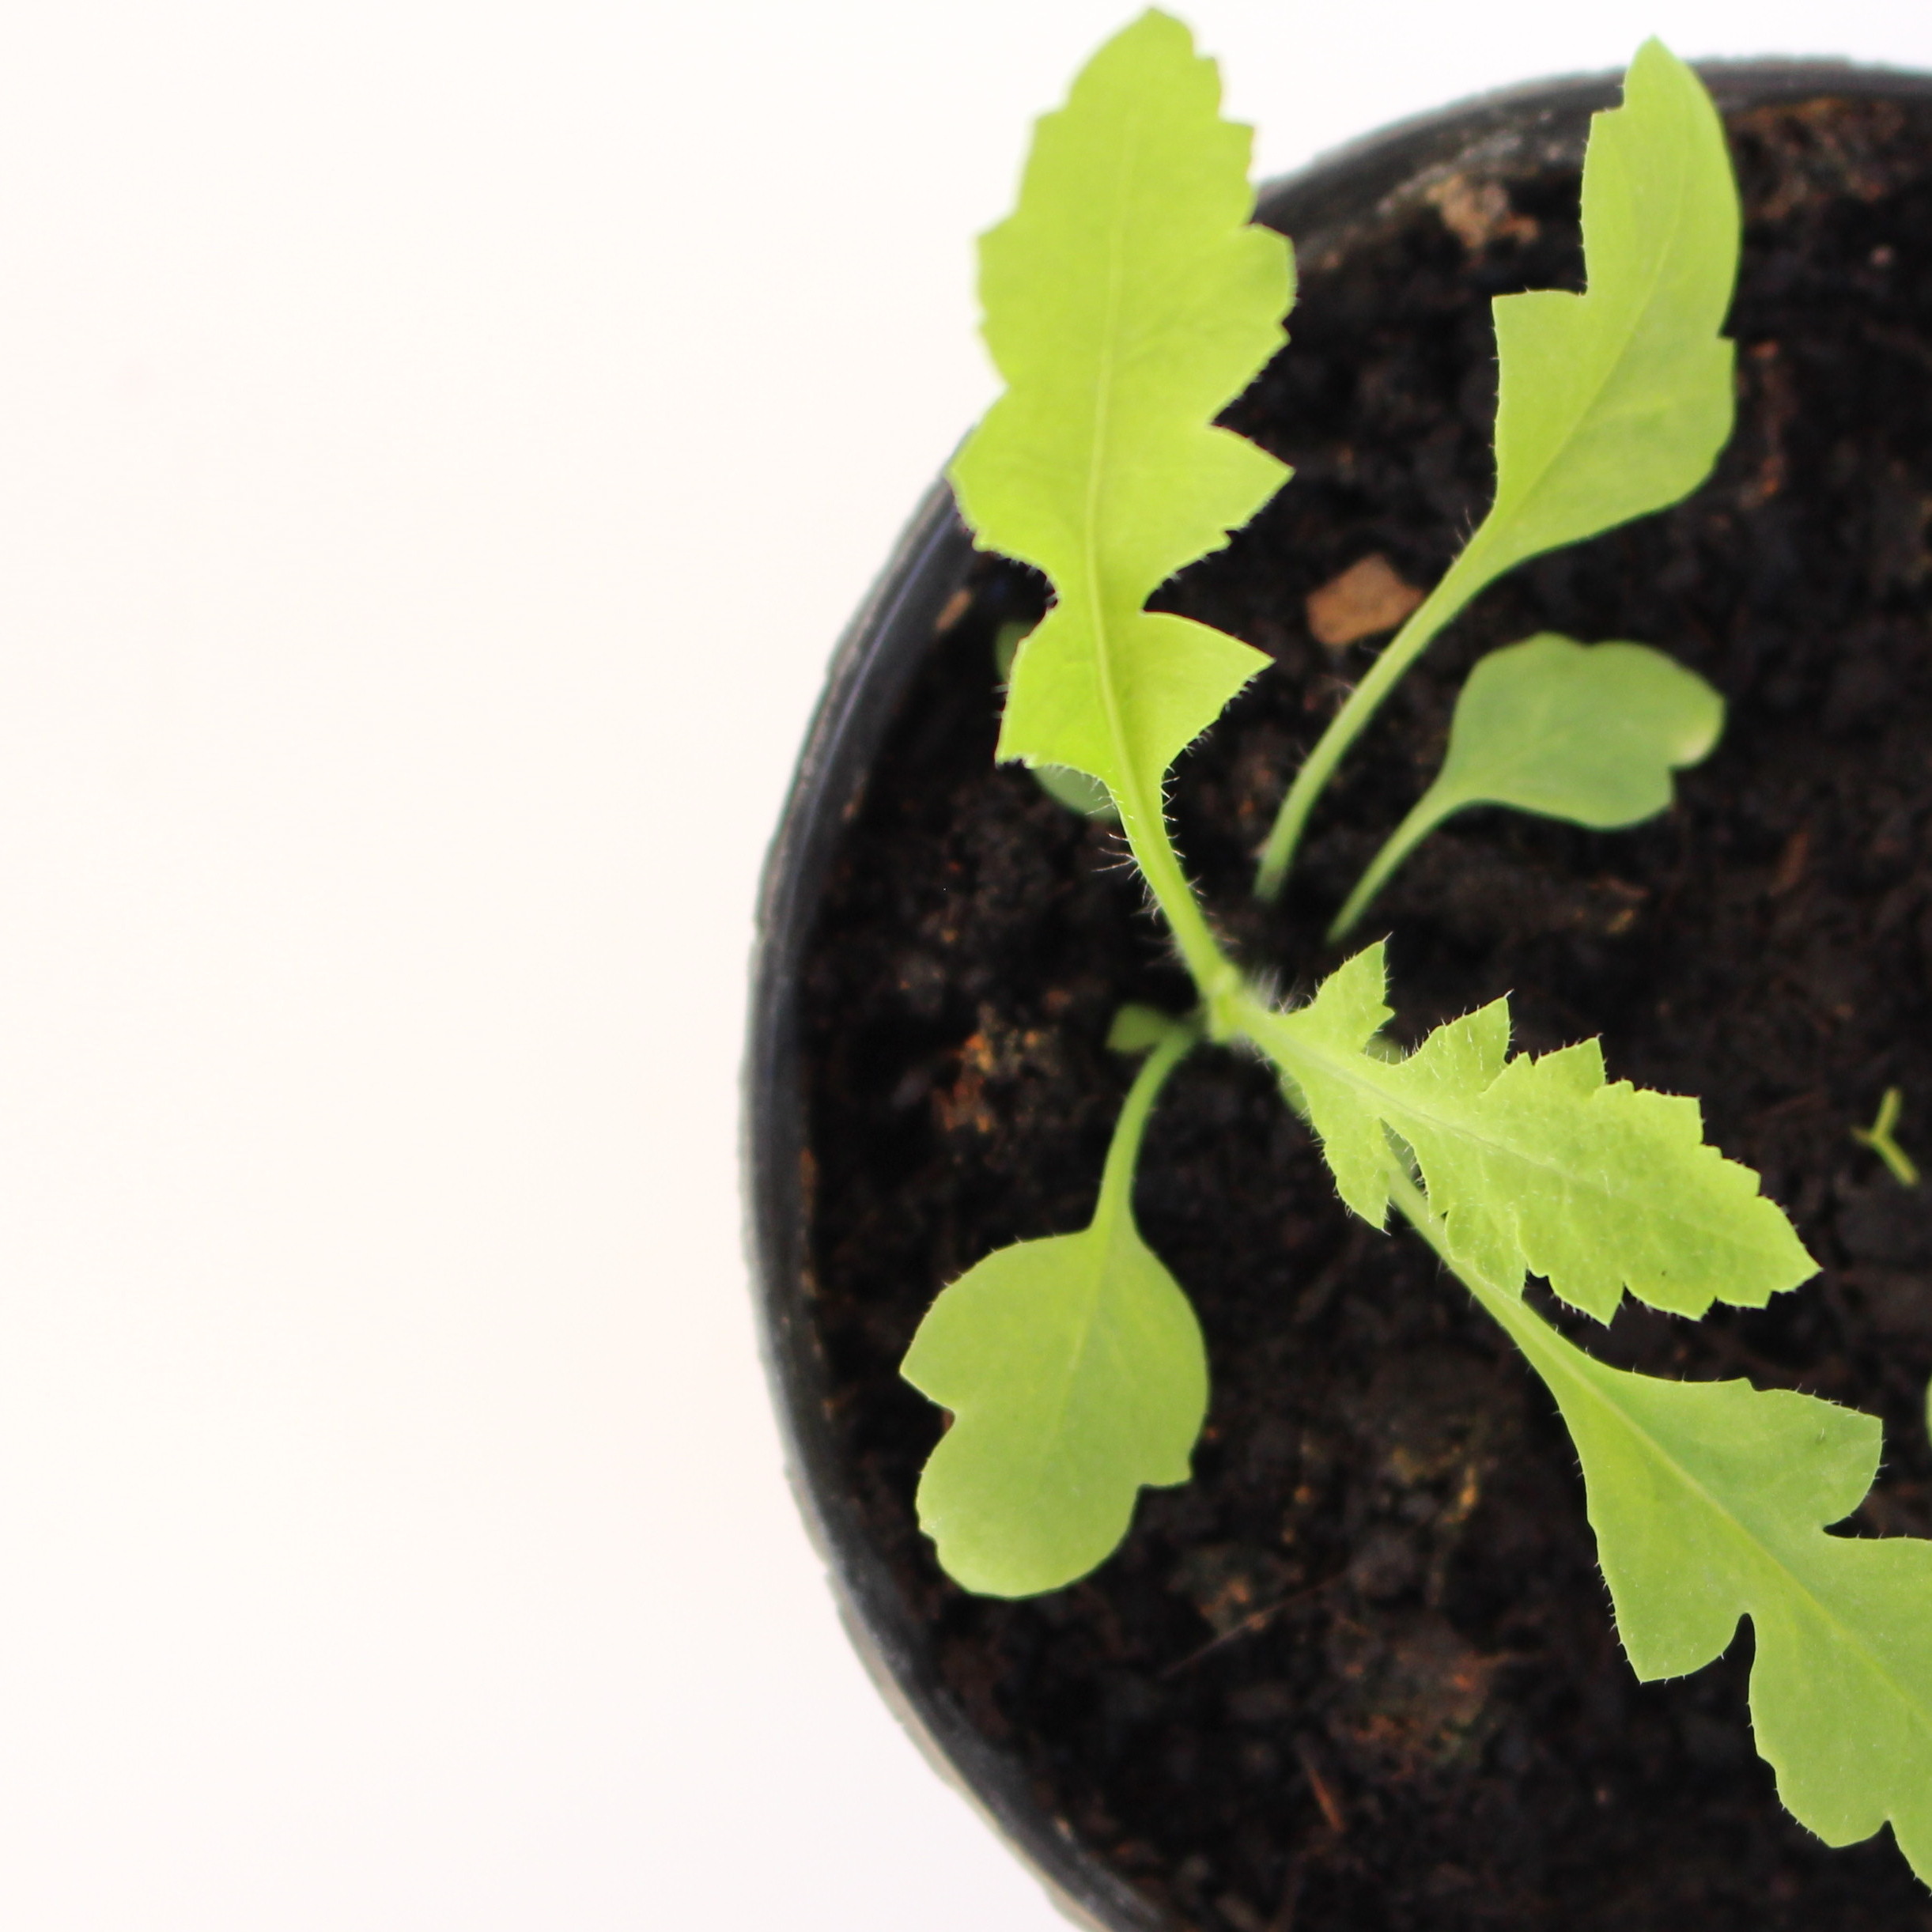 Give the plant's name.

Papaver rhoeas
